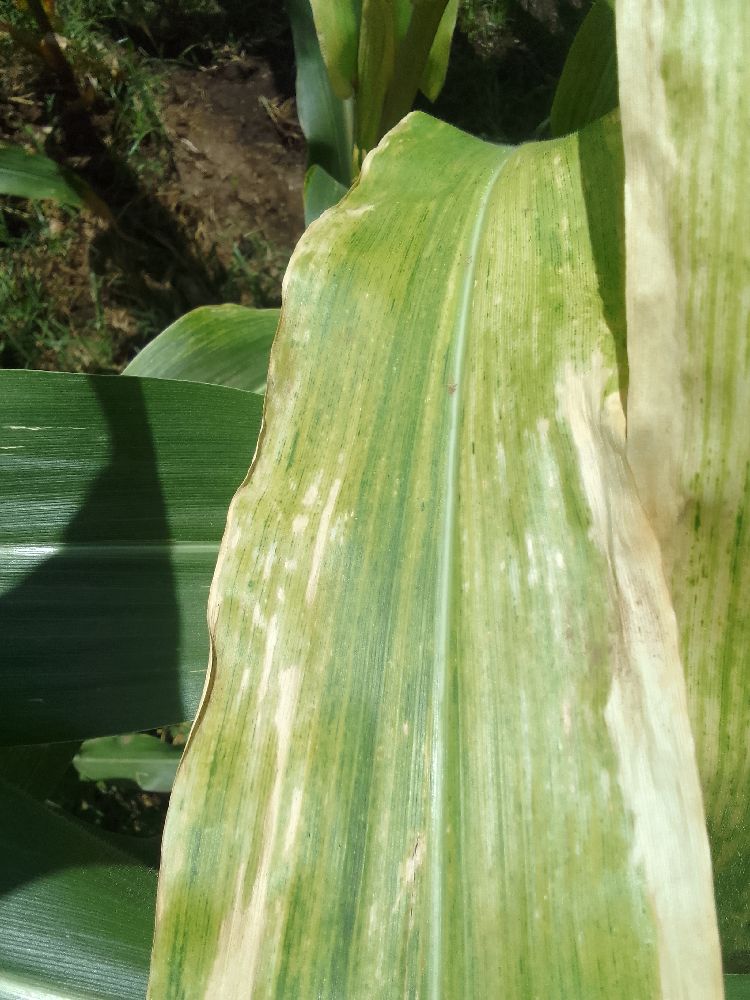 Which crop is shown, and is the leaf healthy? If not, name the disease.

maize, maize lethal necrosis
